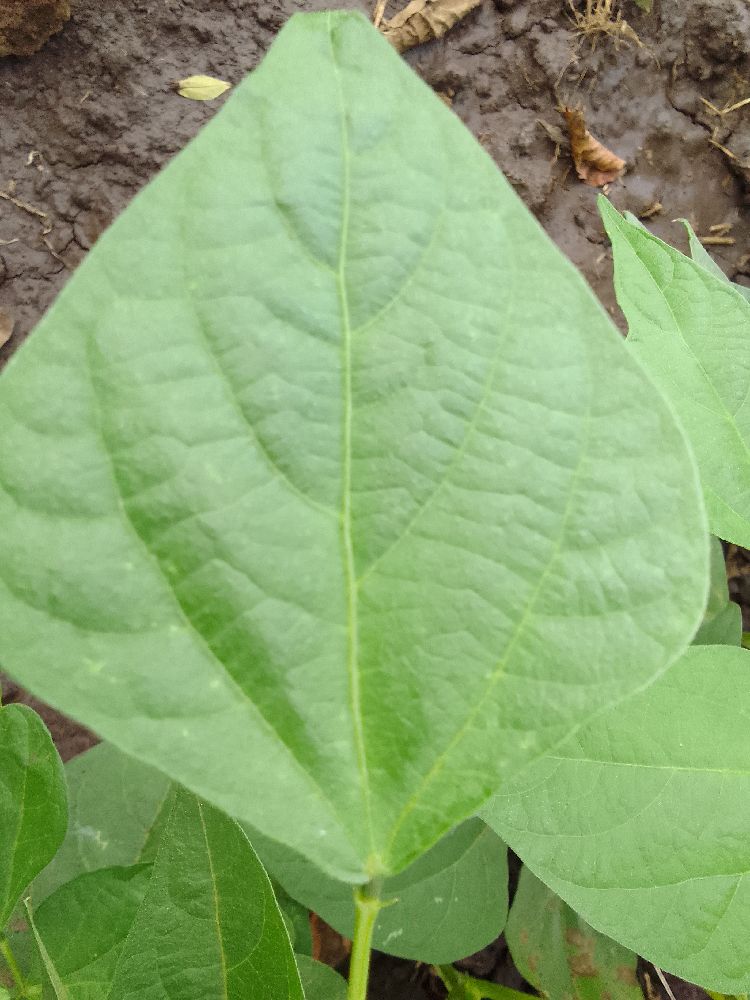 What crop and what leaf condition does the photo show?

common bean, healthy
